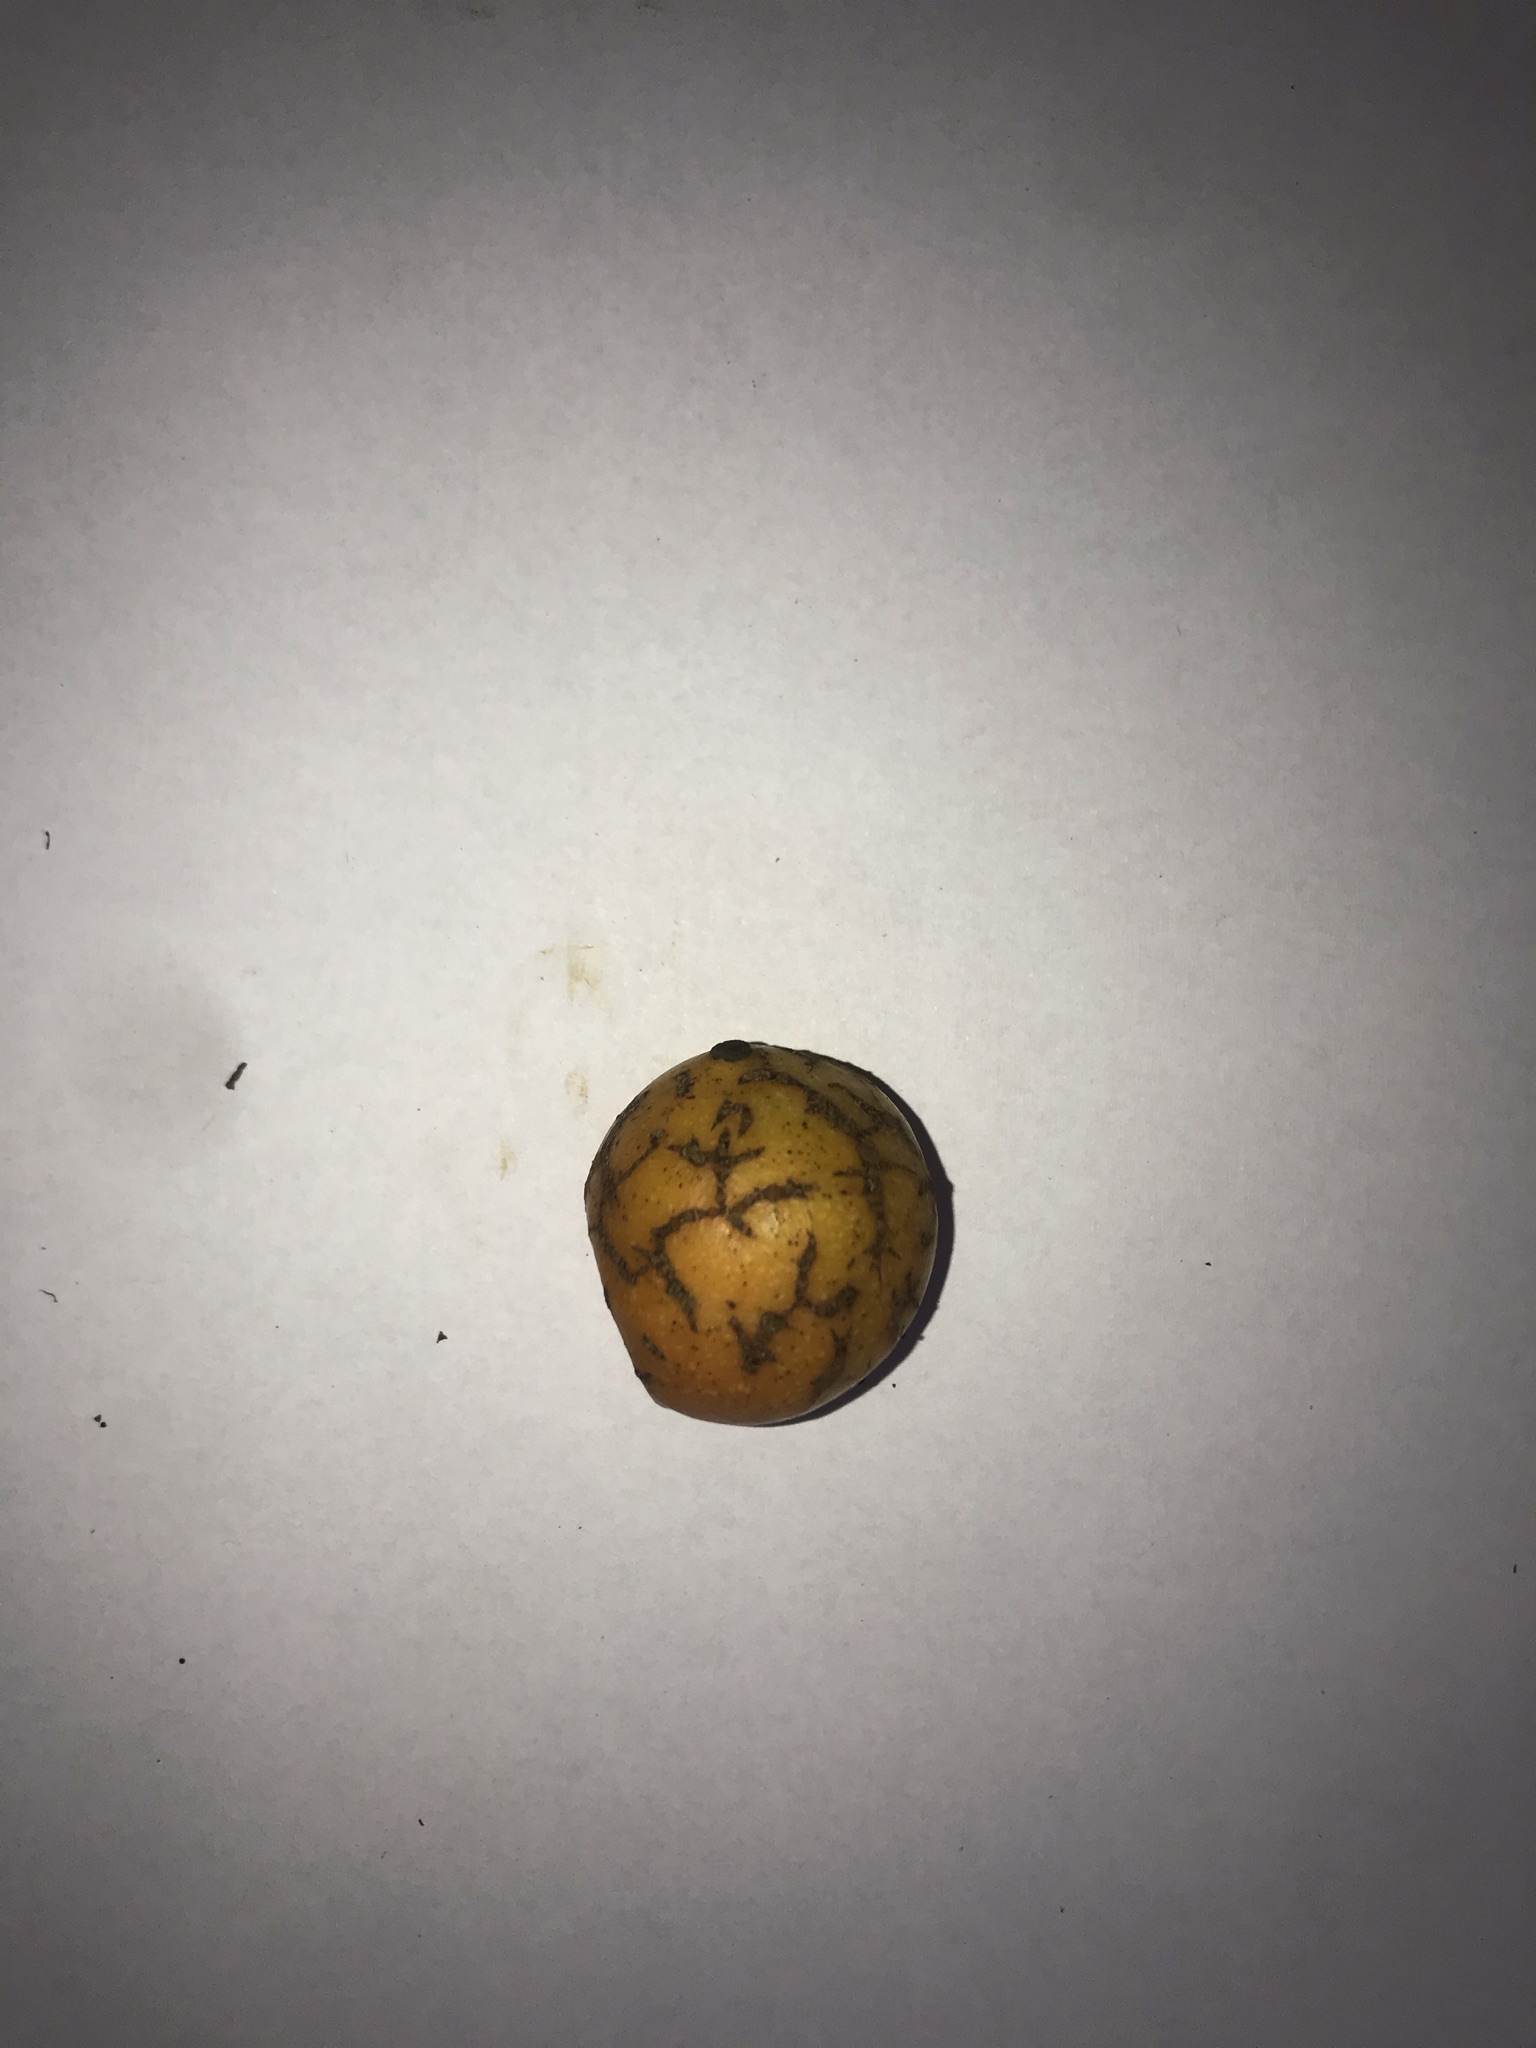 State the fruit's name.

abiu
